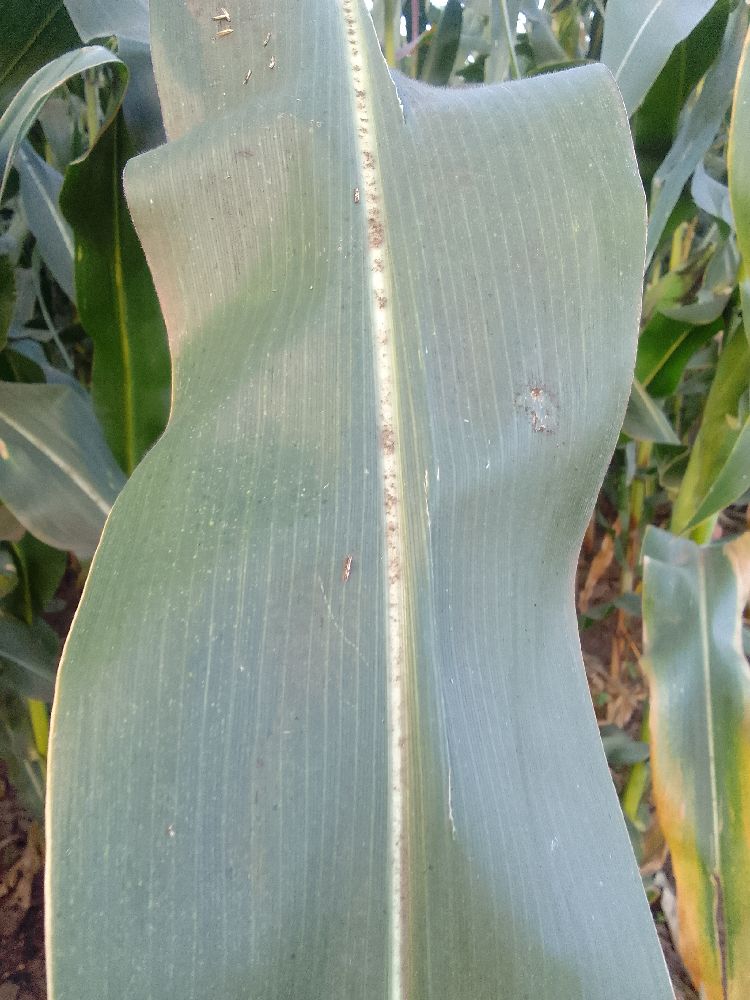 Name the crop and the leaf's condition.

maize, healthy
